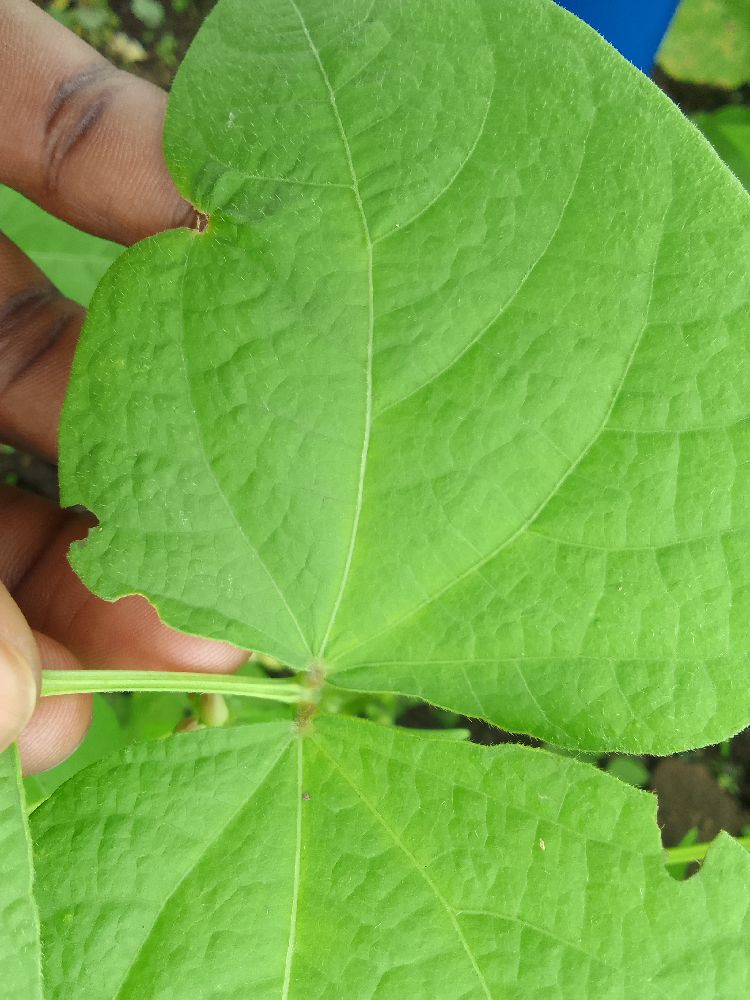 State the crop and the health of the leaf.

common bean, healthy
